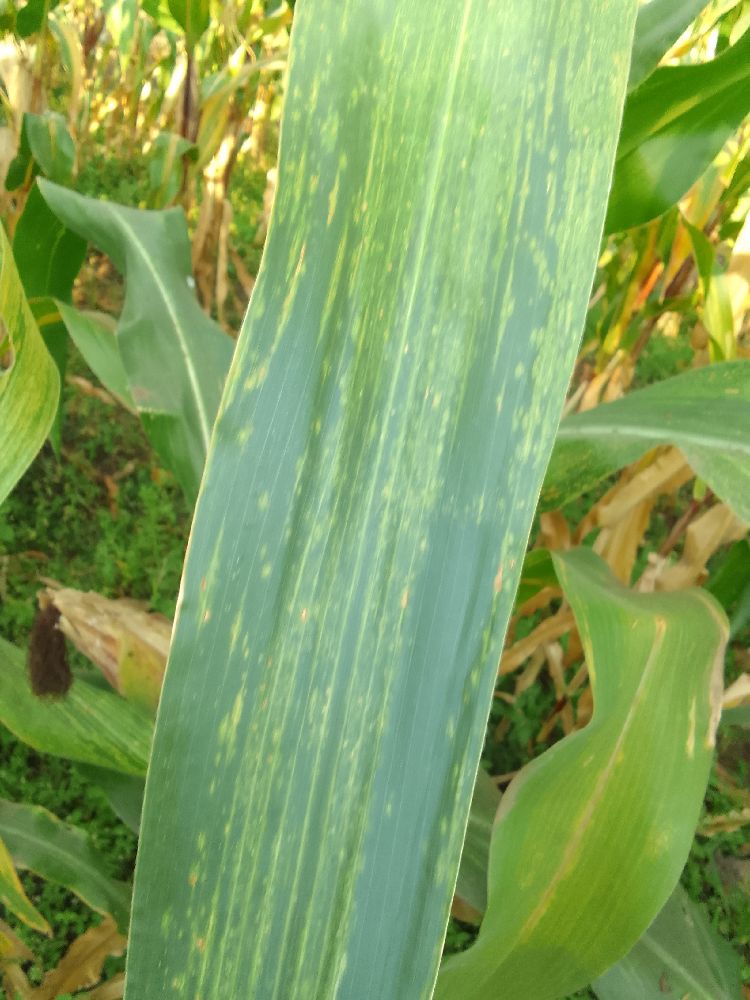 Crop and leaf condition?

maize, maize lethal necrosis
